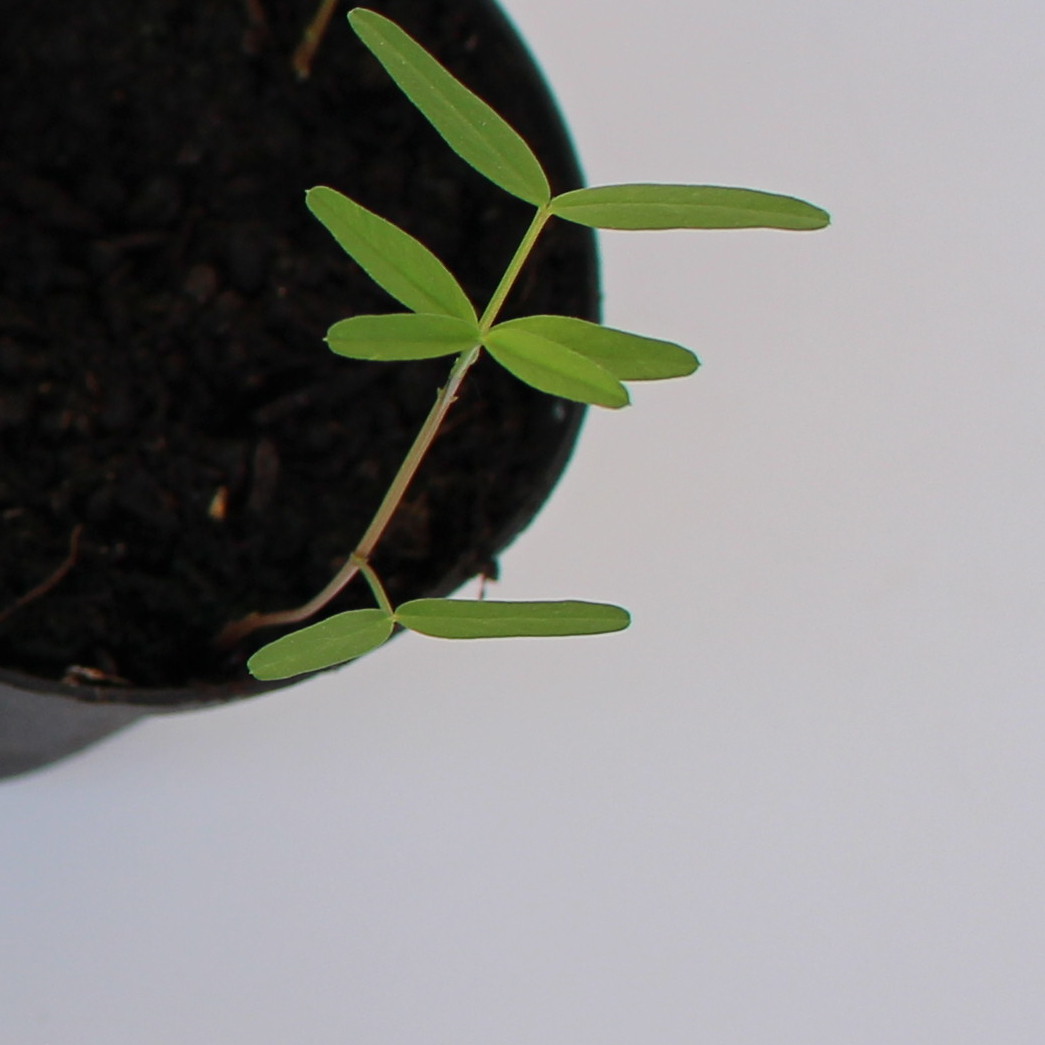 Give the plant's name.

Vicia sativa
